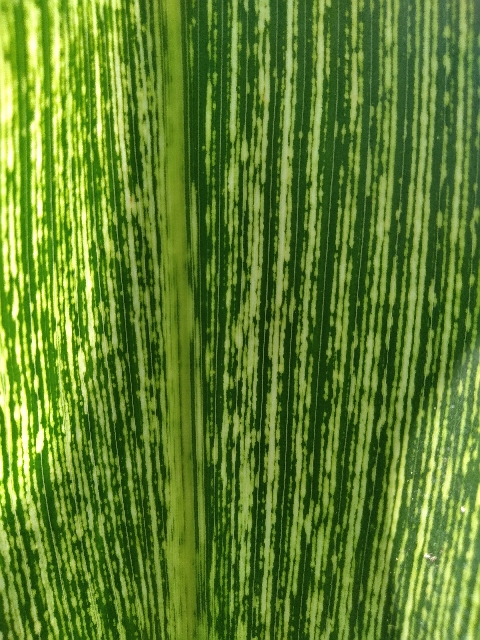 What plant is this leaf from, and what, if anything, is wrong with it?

maize, maize streak virus
